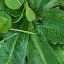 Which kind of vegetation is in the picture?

structured weed
